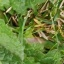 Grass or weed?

structured weed
